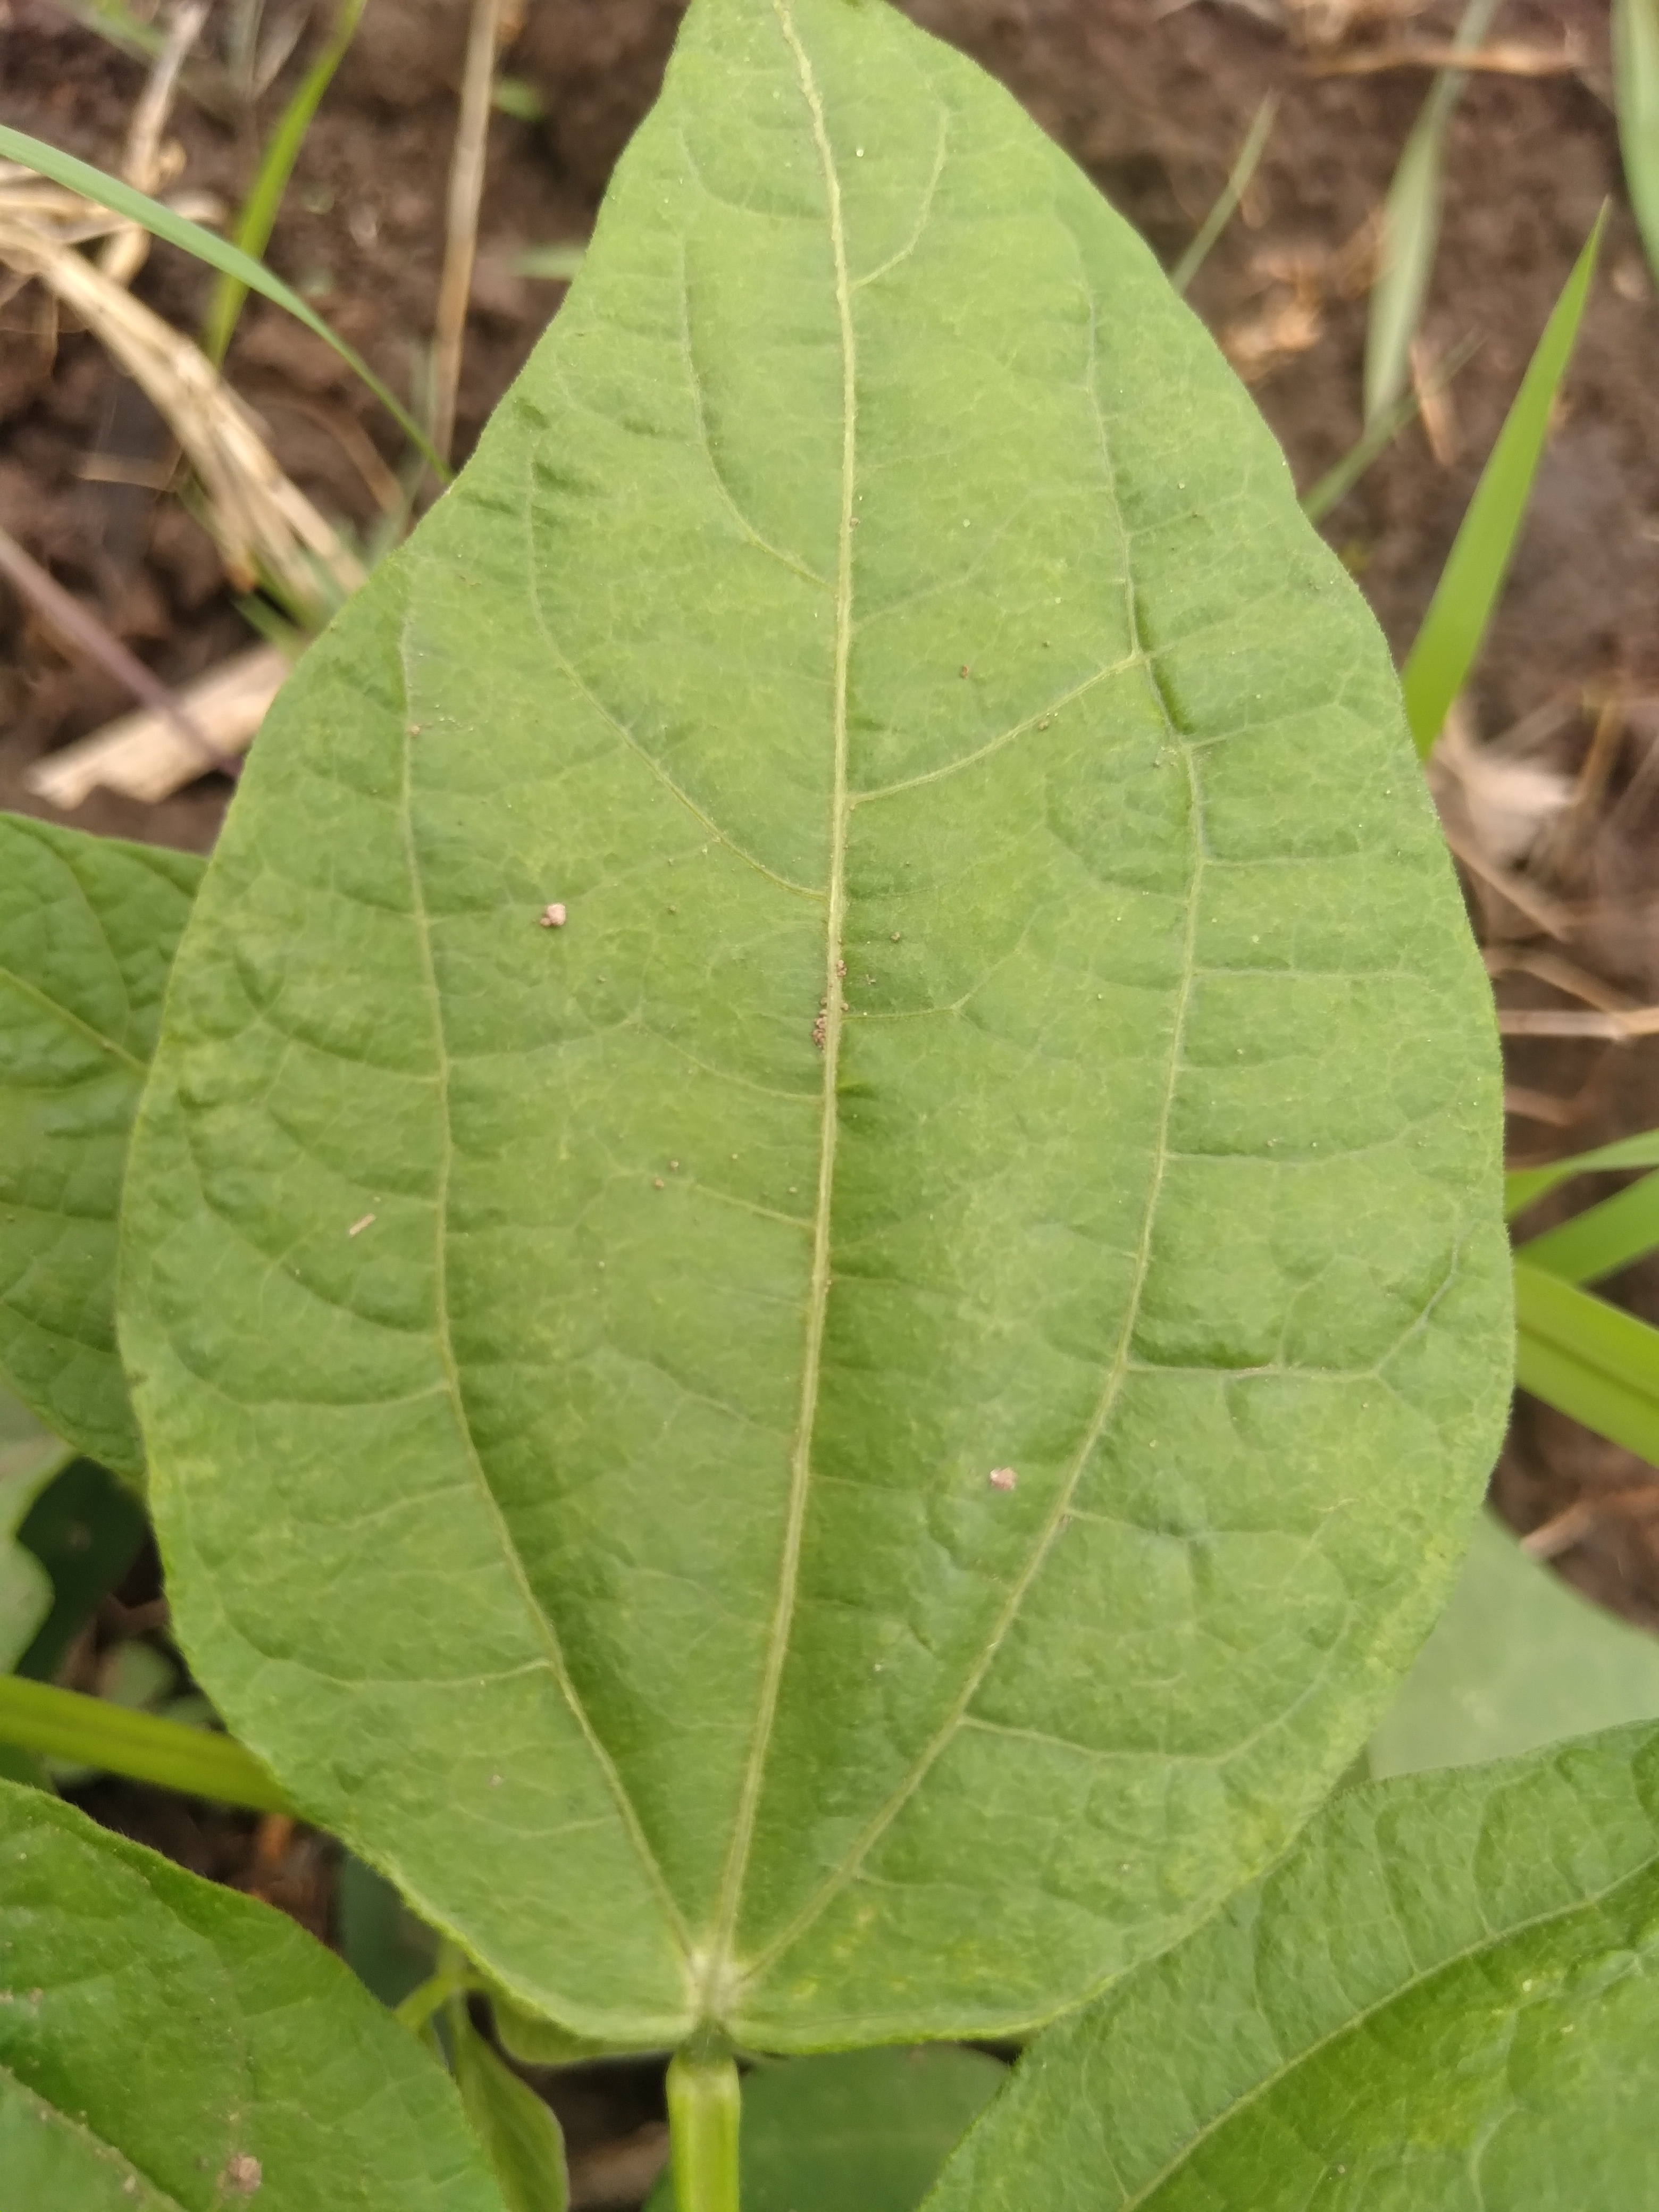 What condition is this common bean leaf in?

healthy
